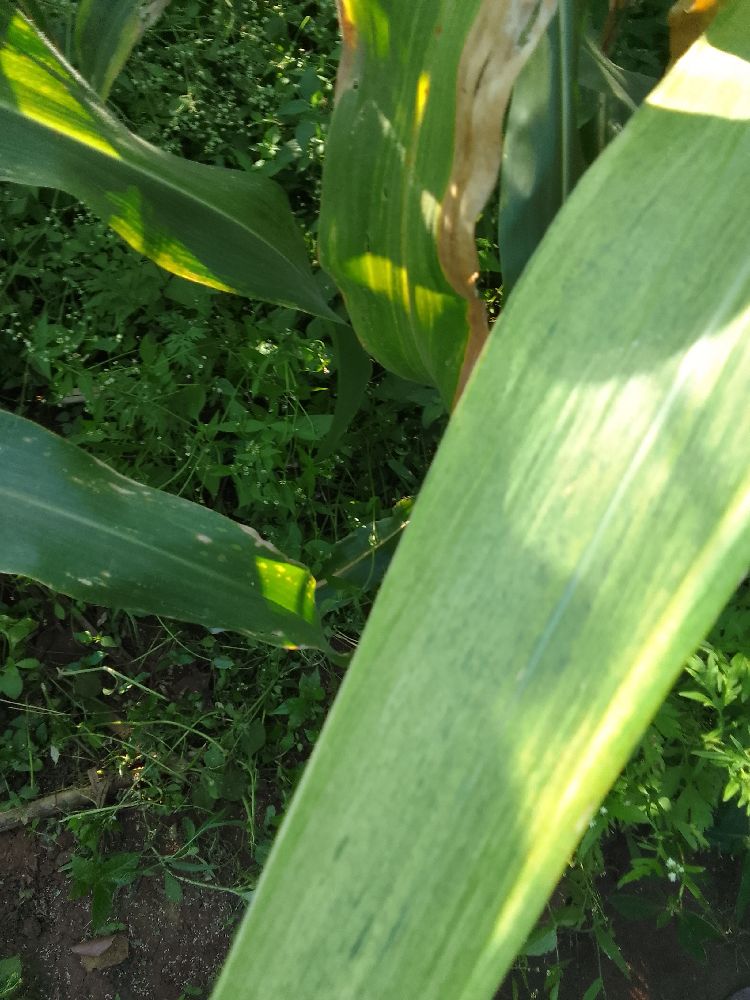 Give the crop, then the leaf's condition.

maize, maize lethal necrosis
